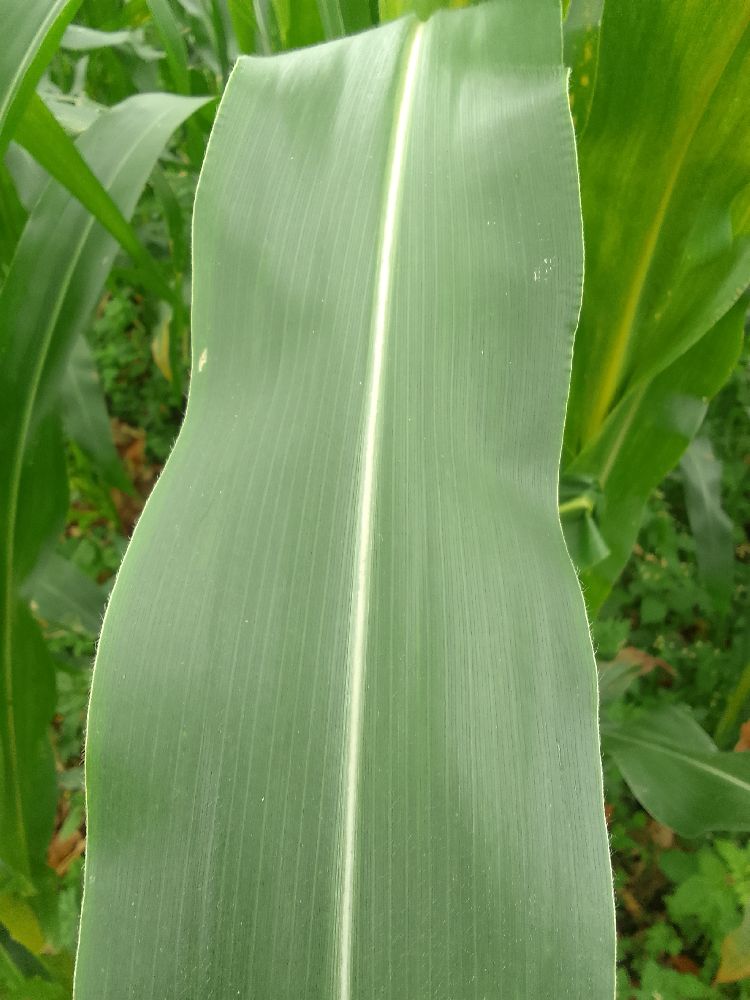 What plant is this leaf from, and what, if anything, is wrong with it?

maize, healthy
